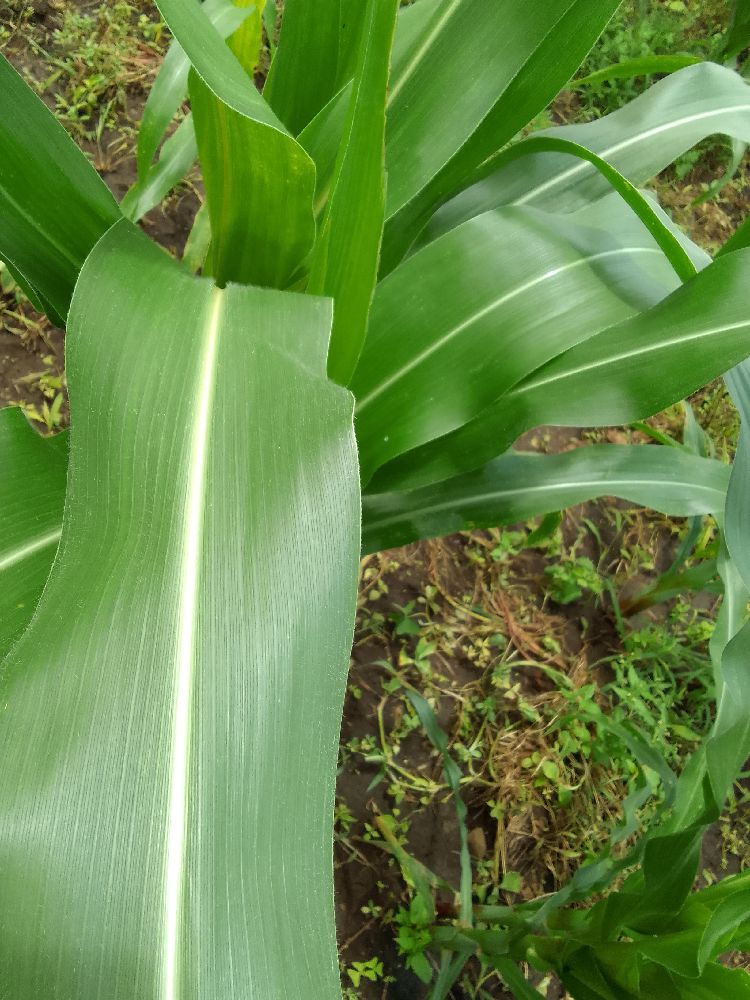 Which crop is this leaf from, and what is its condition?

maize, maize lethal necrosis
